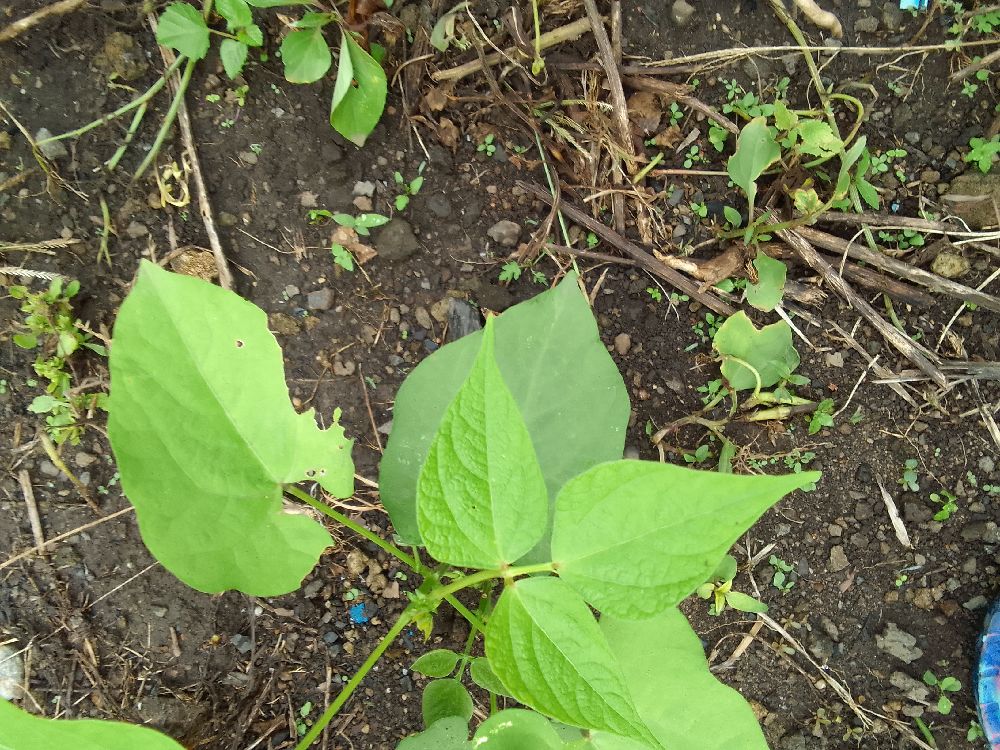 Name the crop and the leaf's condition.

common bean, healthy
